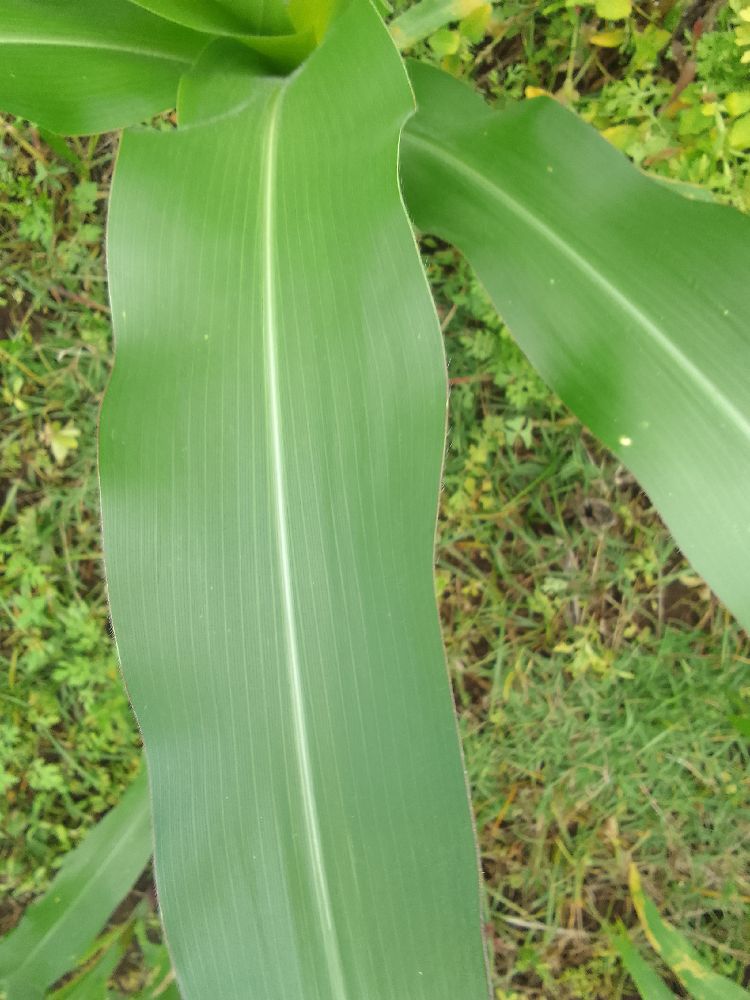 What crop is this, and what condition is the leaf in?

maize, healthy
